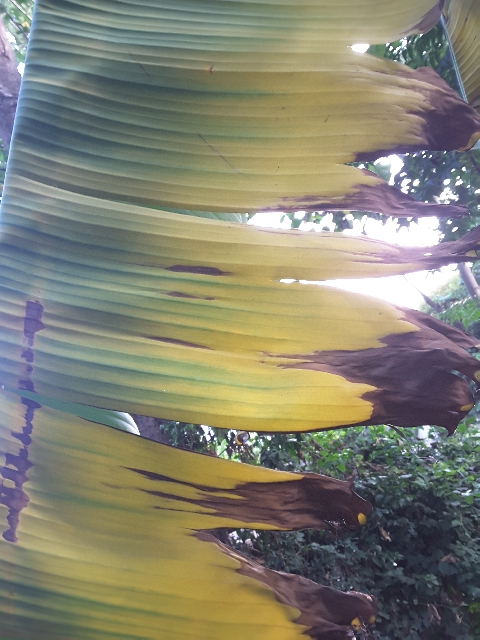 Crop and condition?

banana, fusarium wilt race 1
